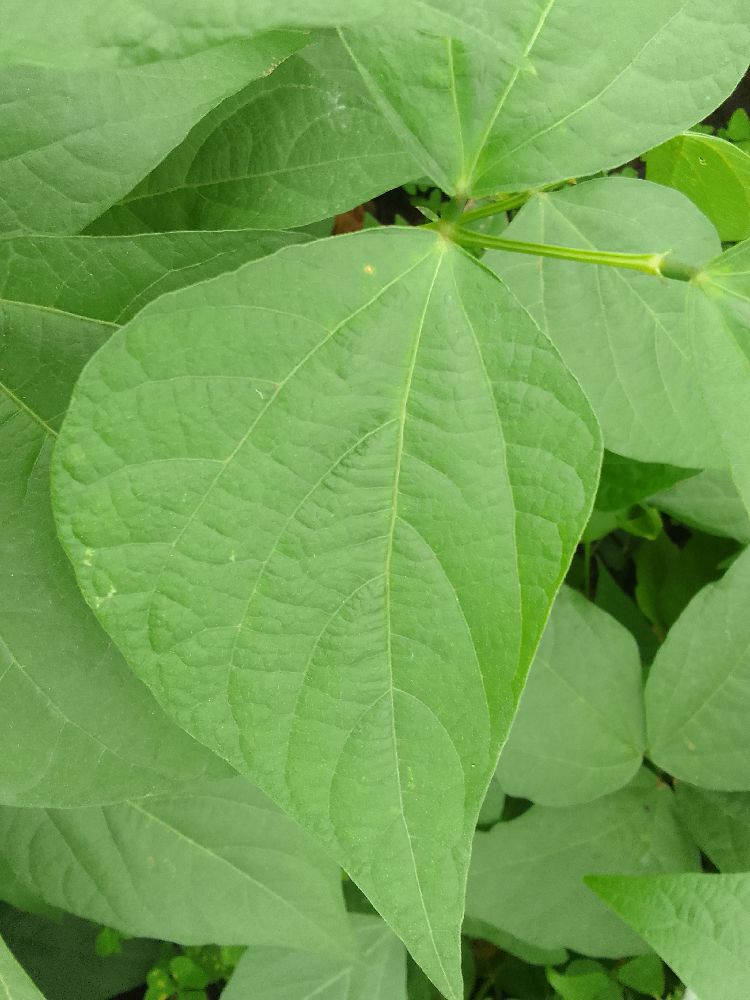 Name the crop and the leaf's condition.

common bean, healthy
